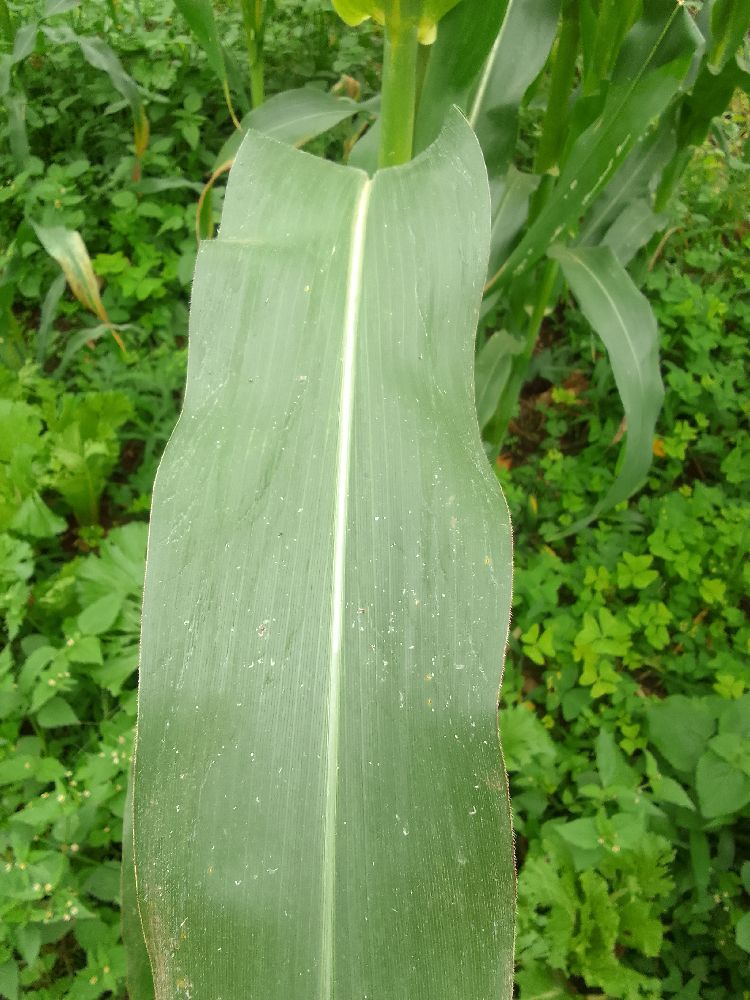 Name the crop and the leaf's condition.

maize, healthy
